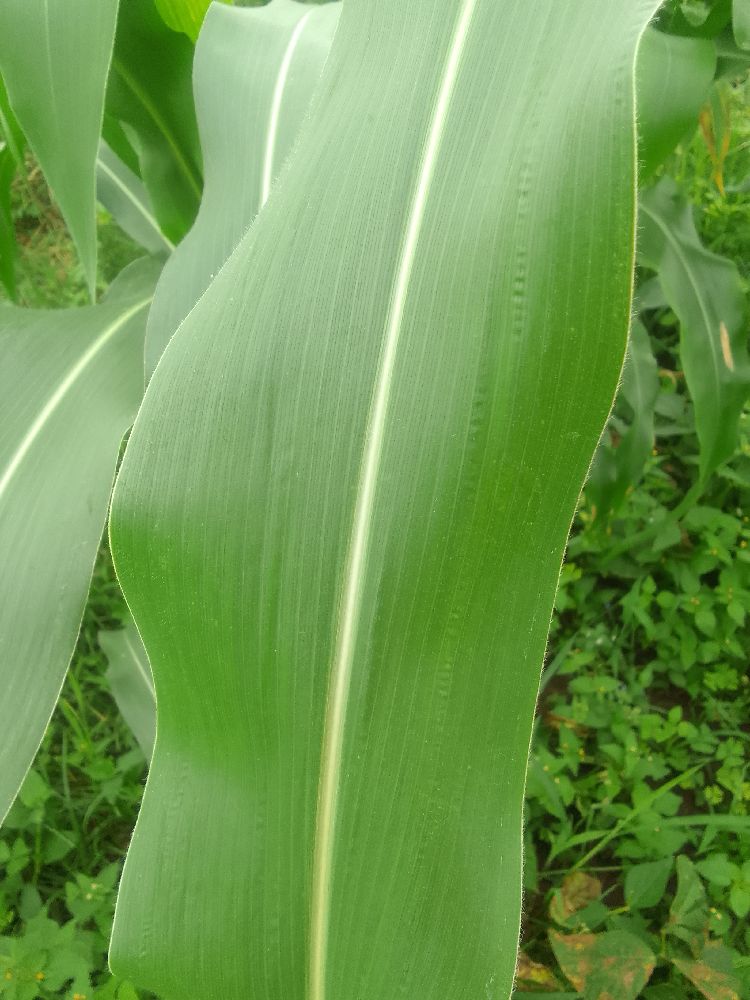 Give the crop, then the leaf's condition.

maize, healthy
